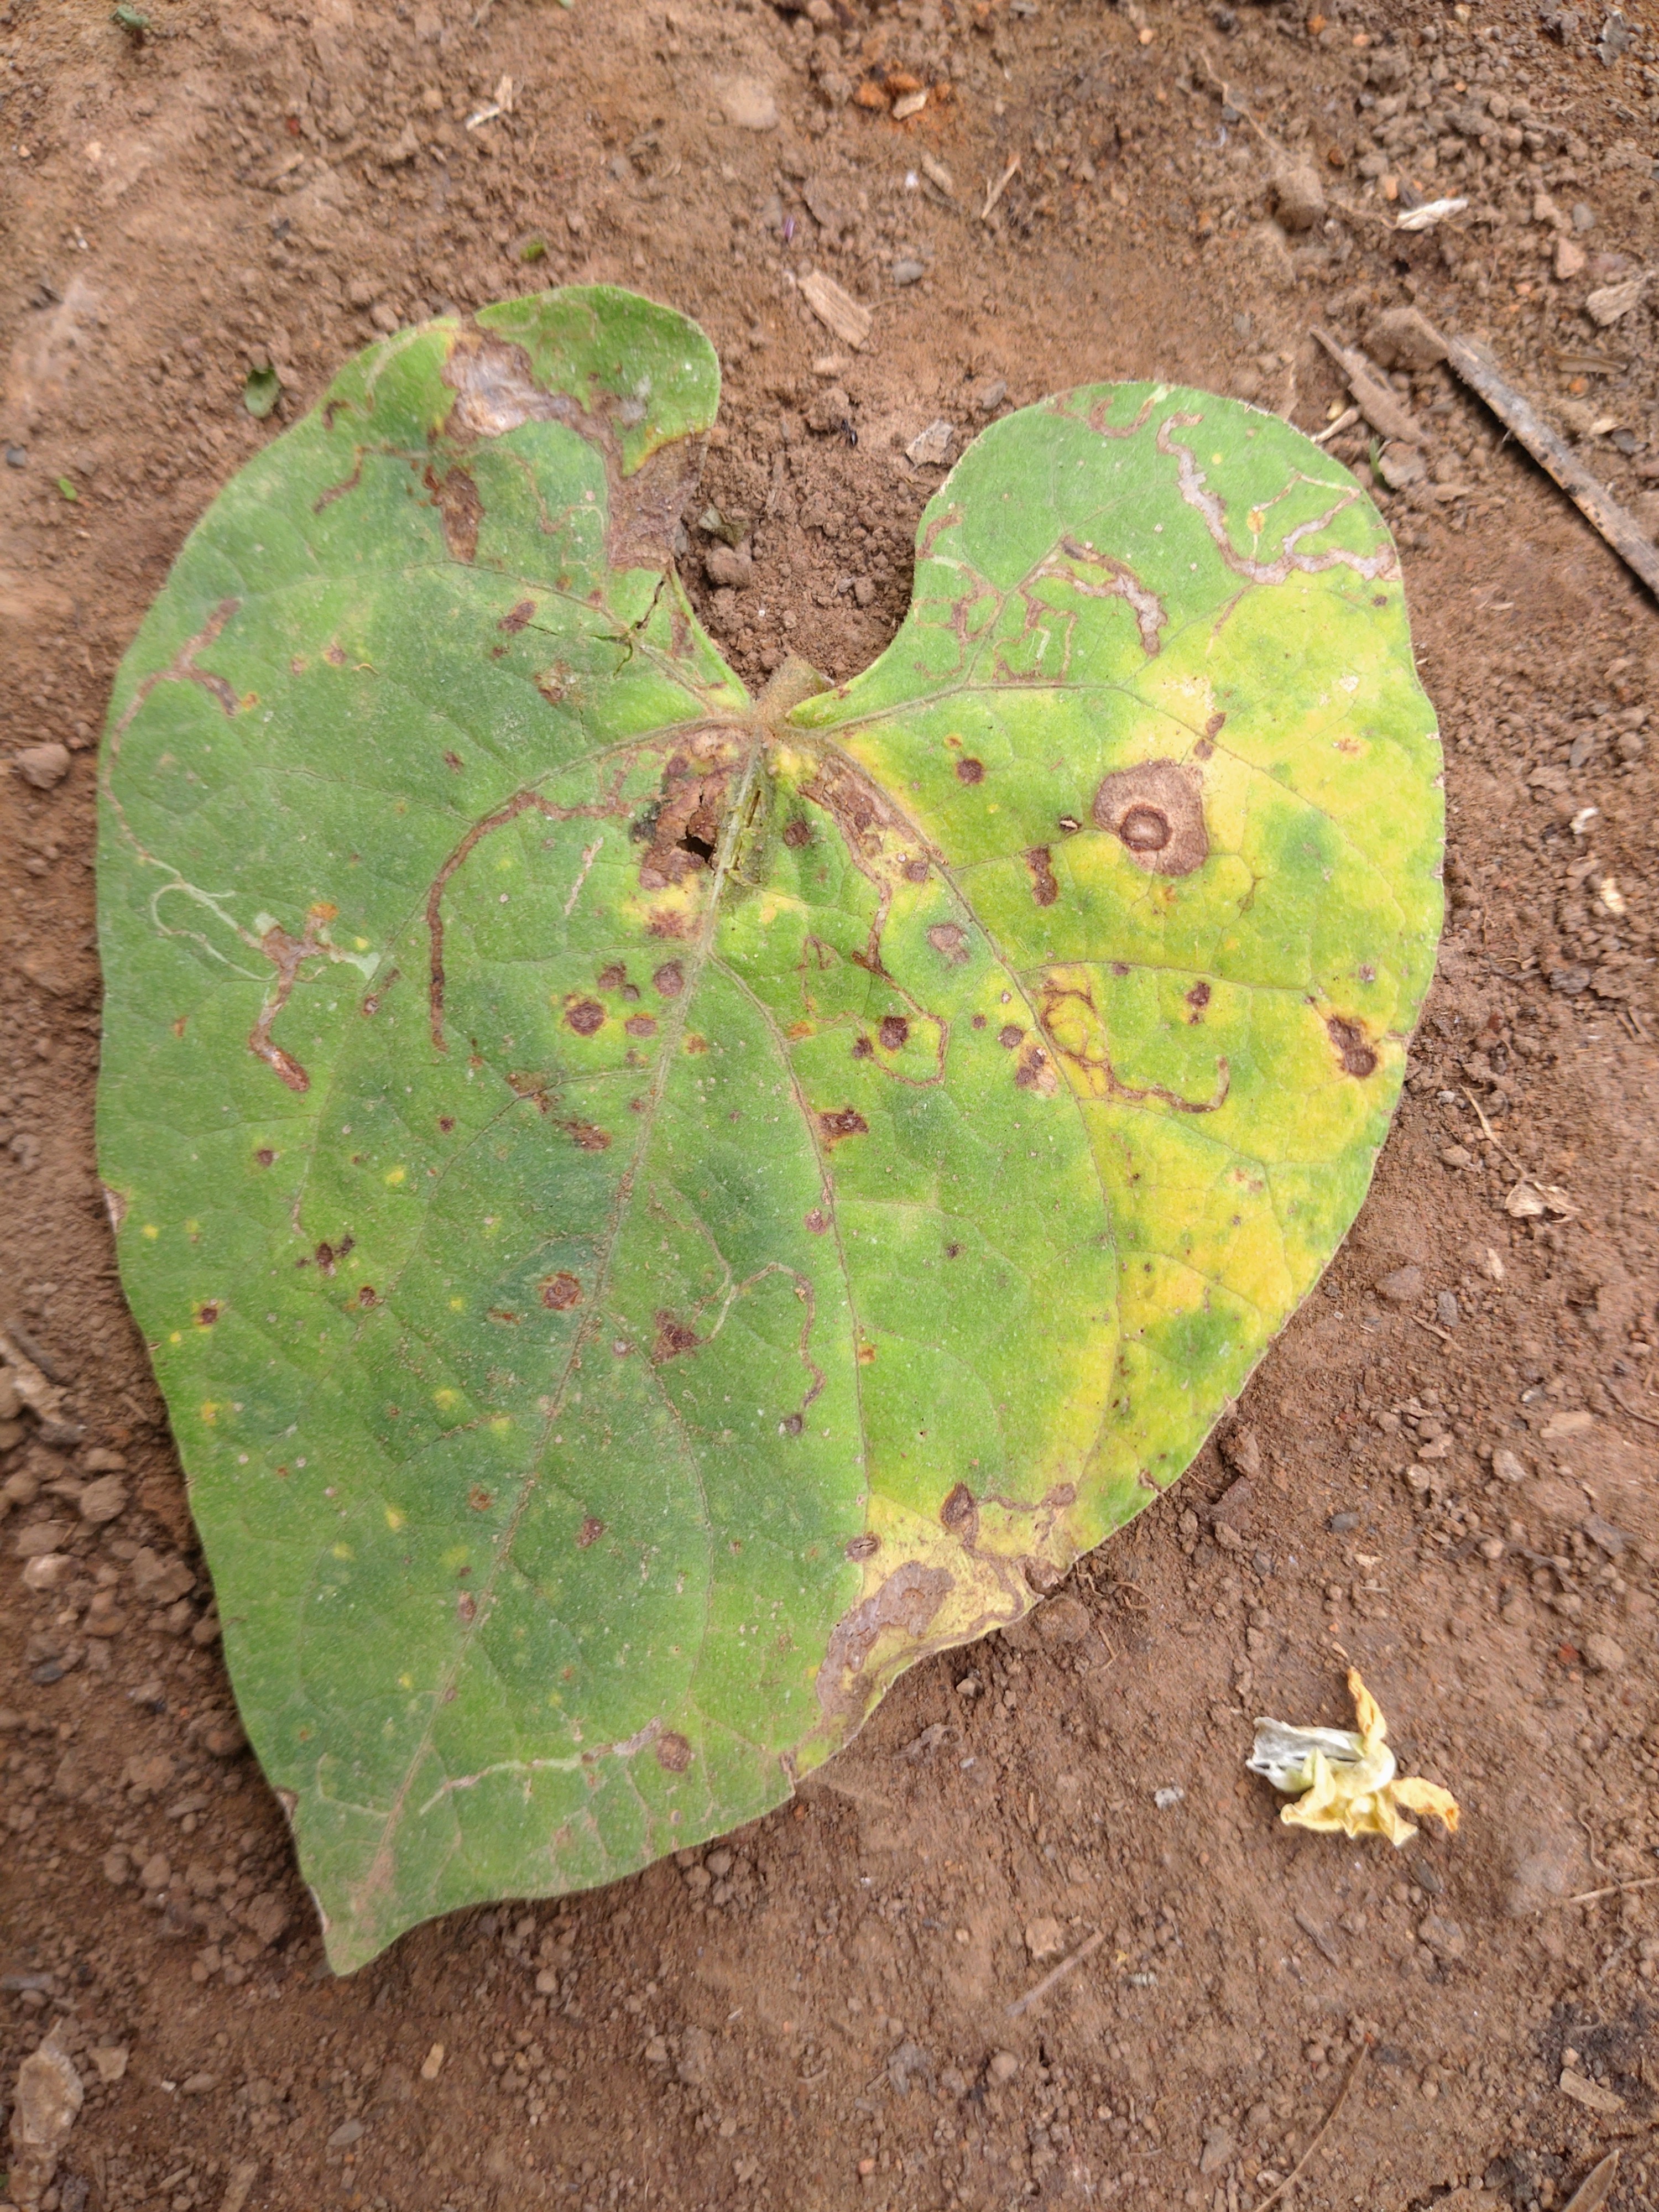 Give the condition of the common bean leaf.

rust
